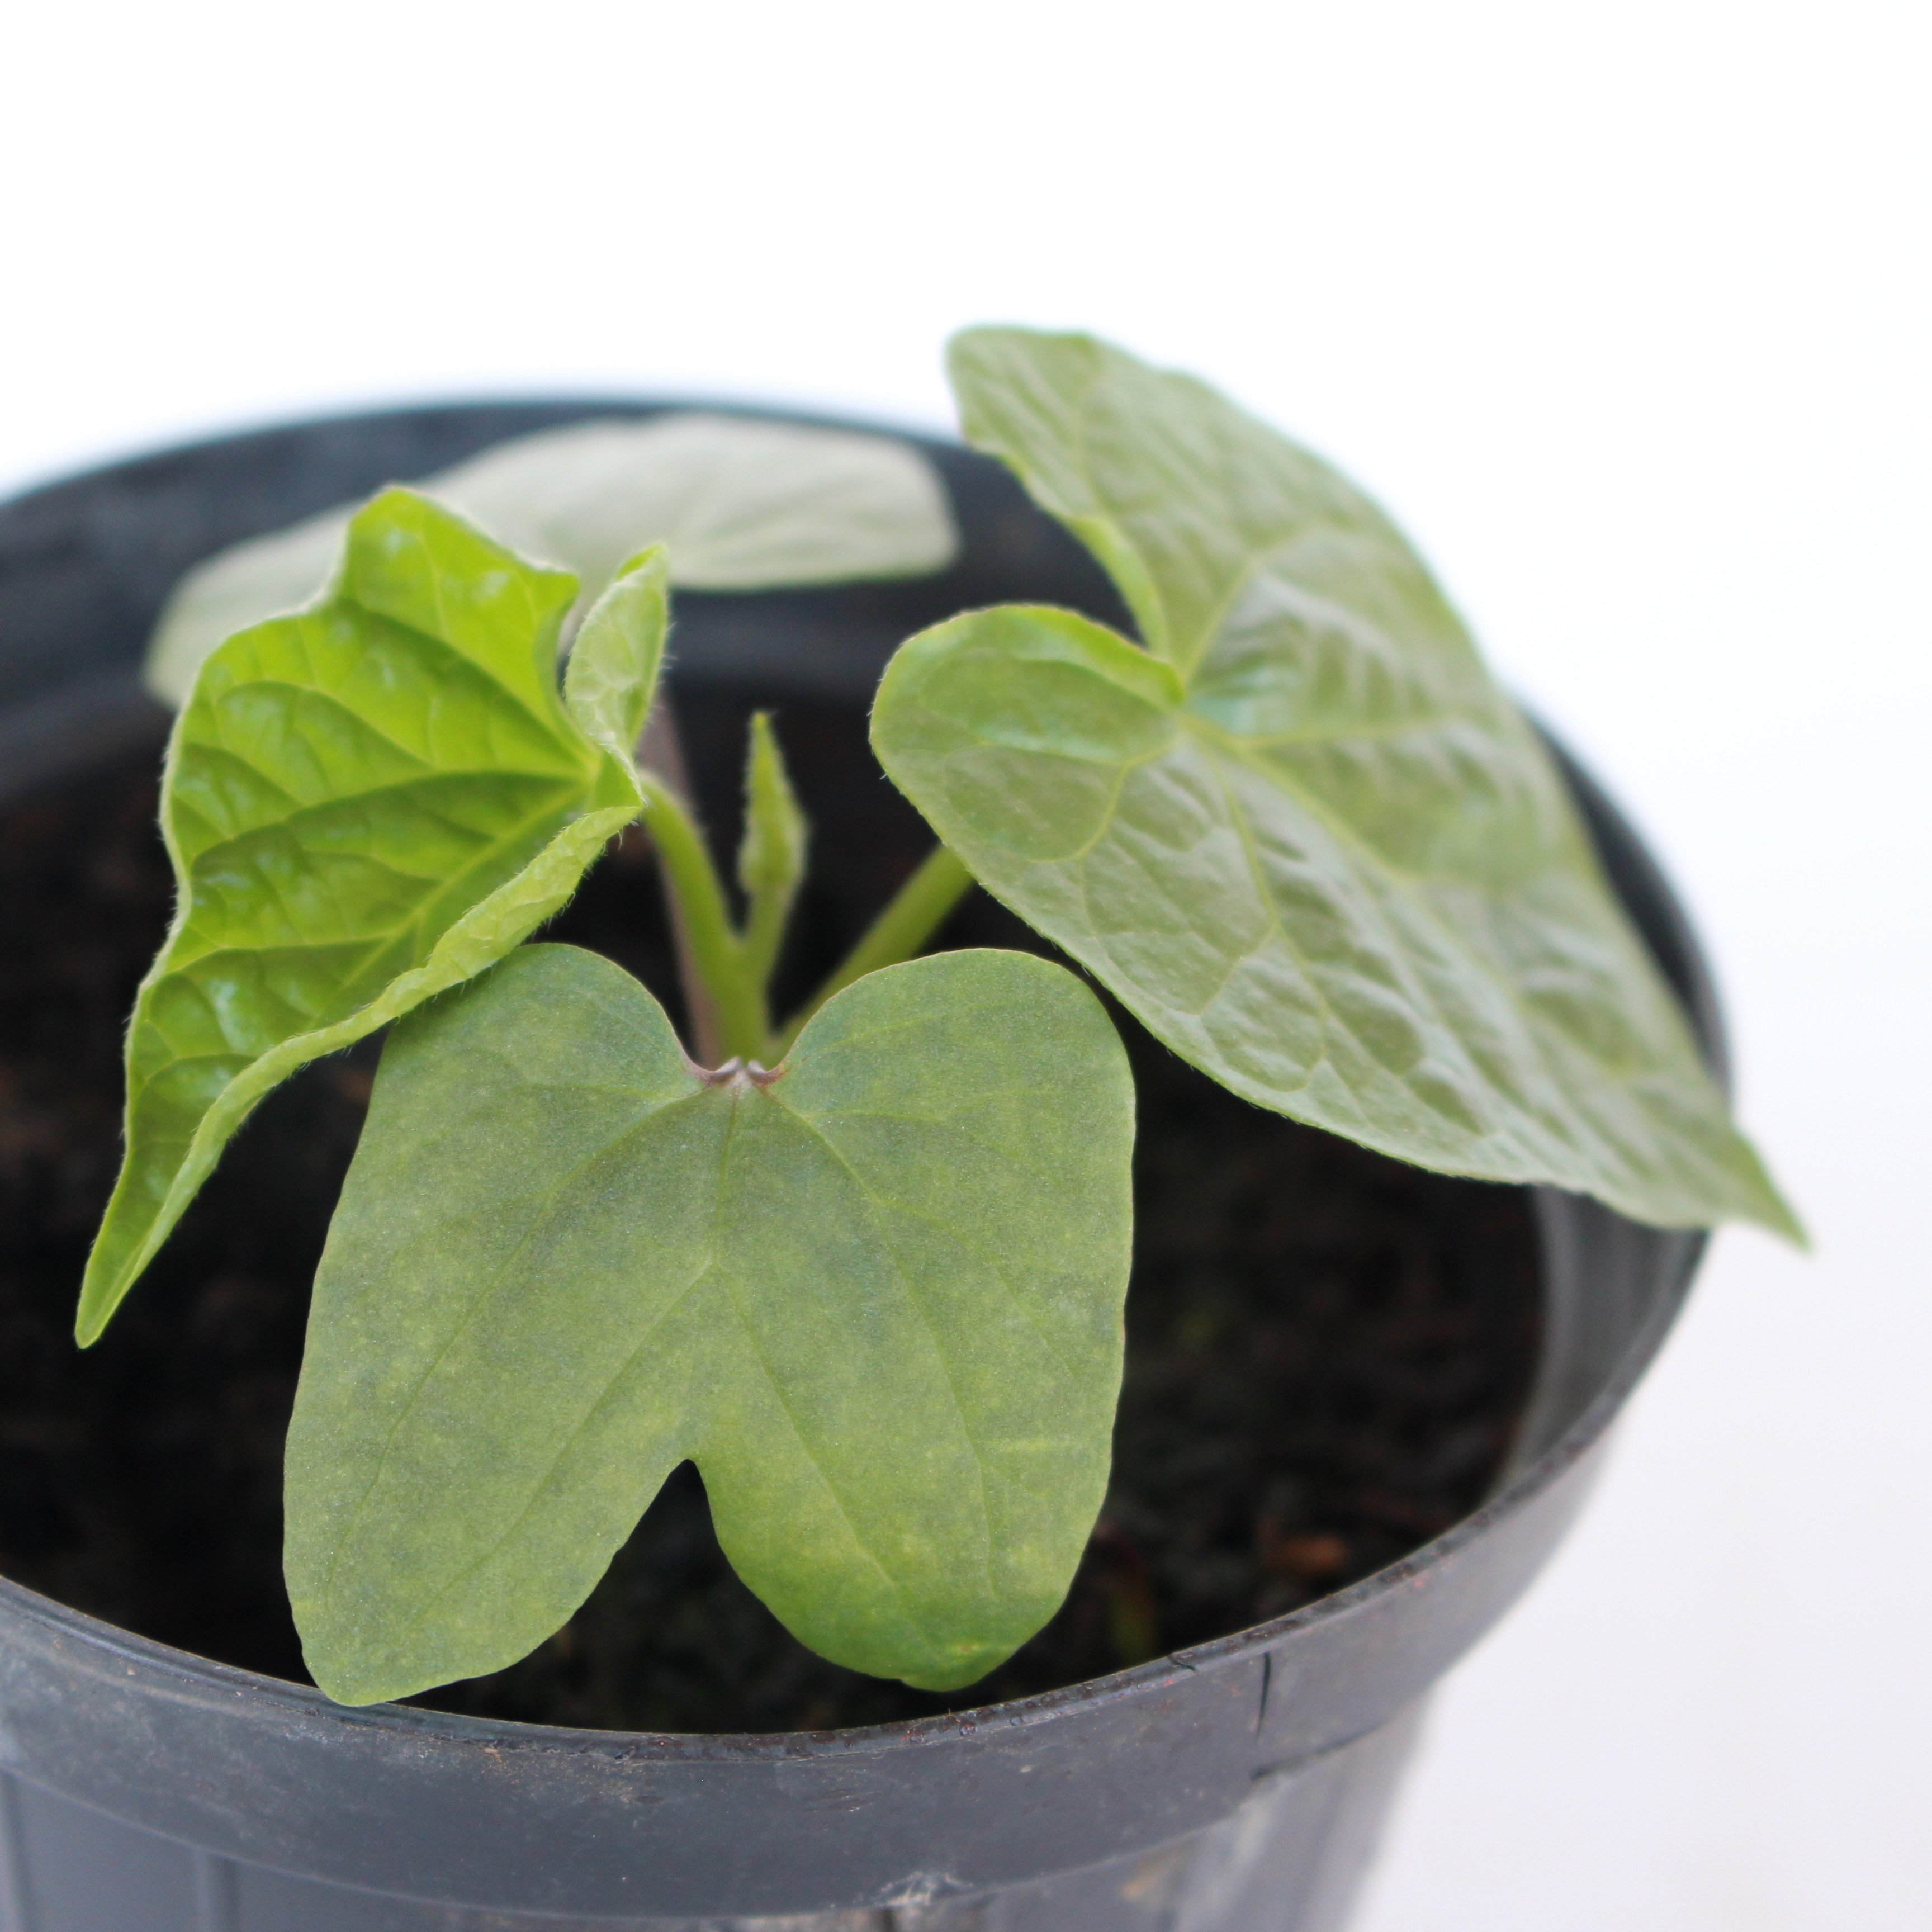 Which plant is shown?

Convolvulus arvensis
